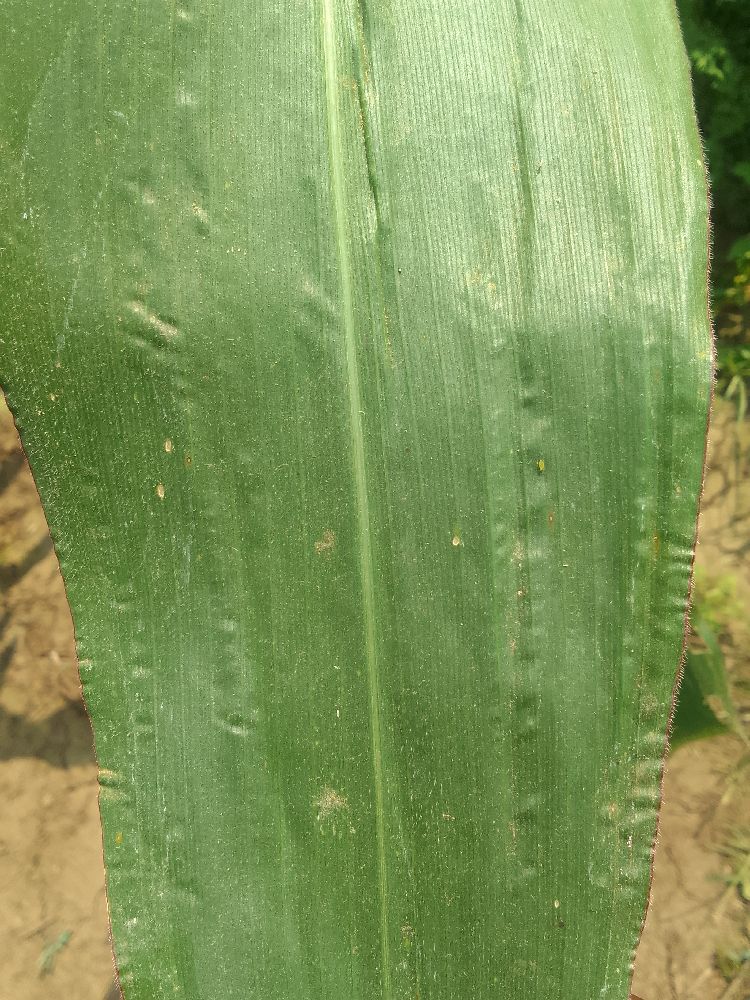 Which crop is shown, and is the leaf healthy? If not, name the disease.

maize, healthy
